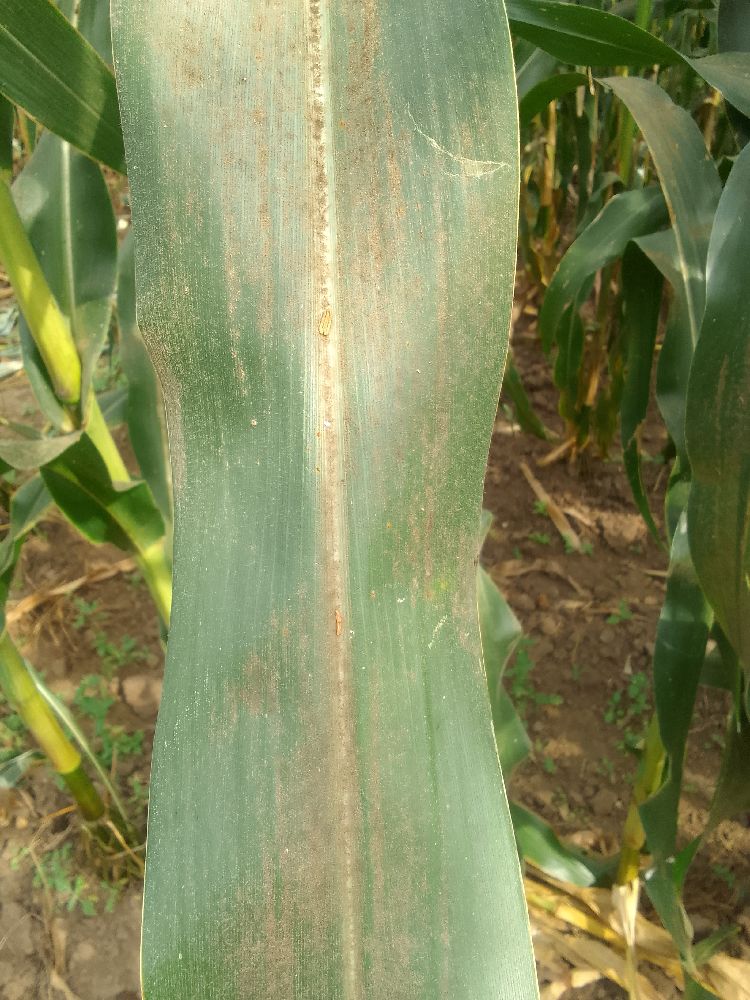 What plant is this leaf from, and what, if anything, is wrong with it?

maize, healthy
